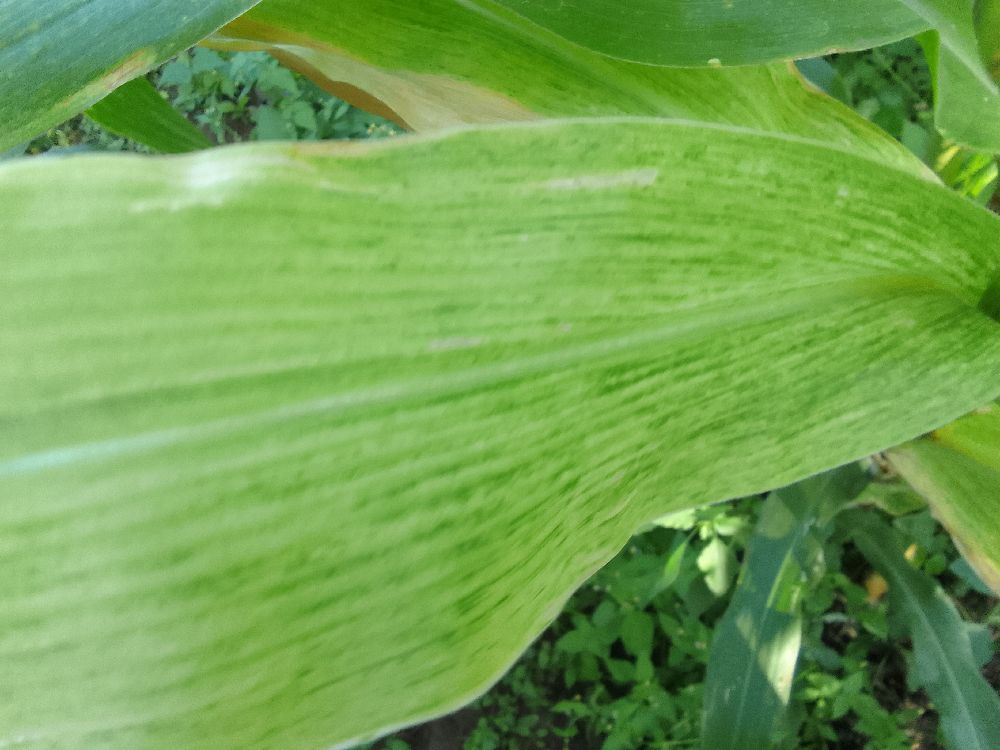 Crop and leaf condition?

maize, maize lethal necrosis
